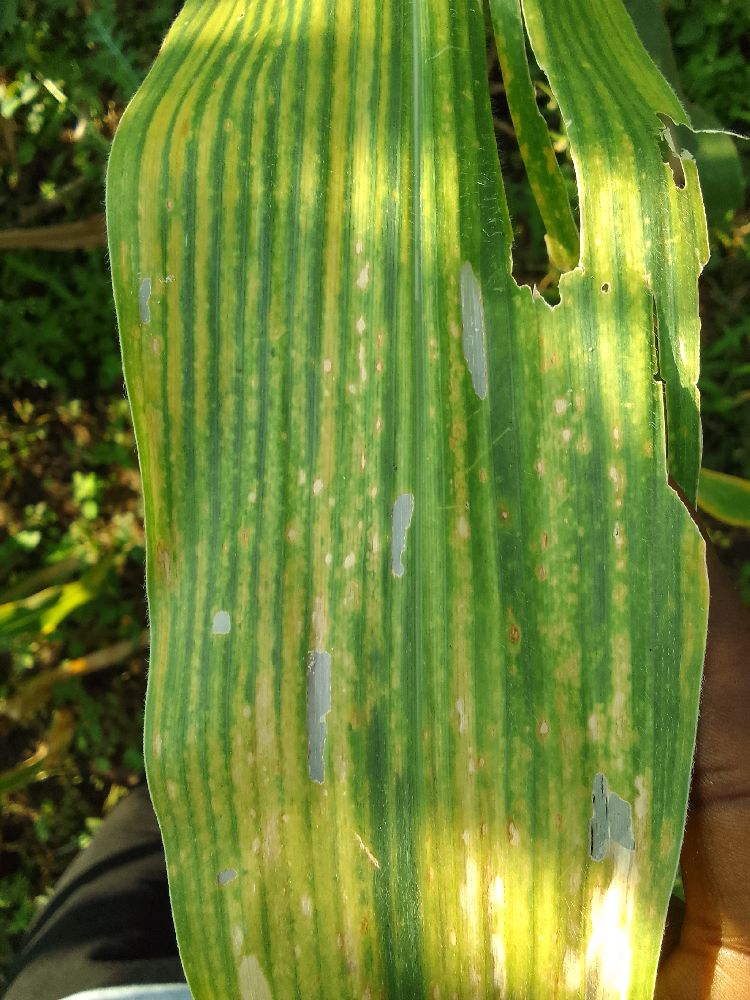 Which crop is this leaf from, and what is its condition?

maize, maize lethal necrosis
